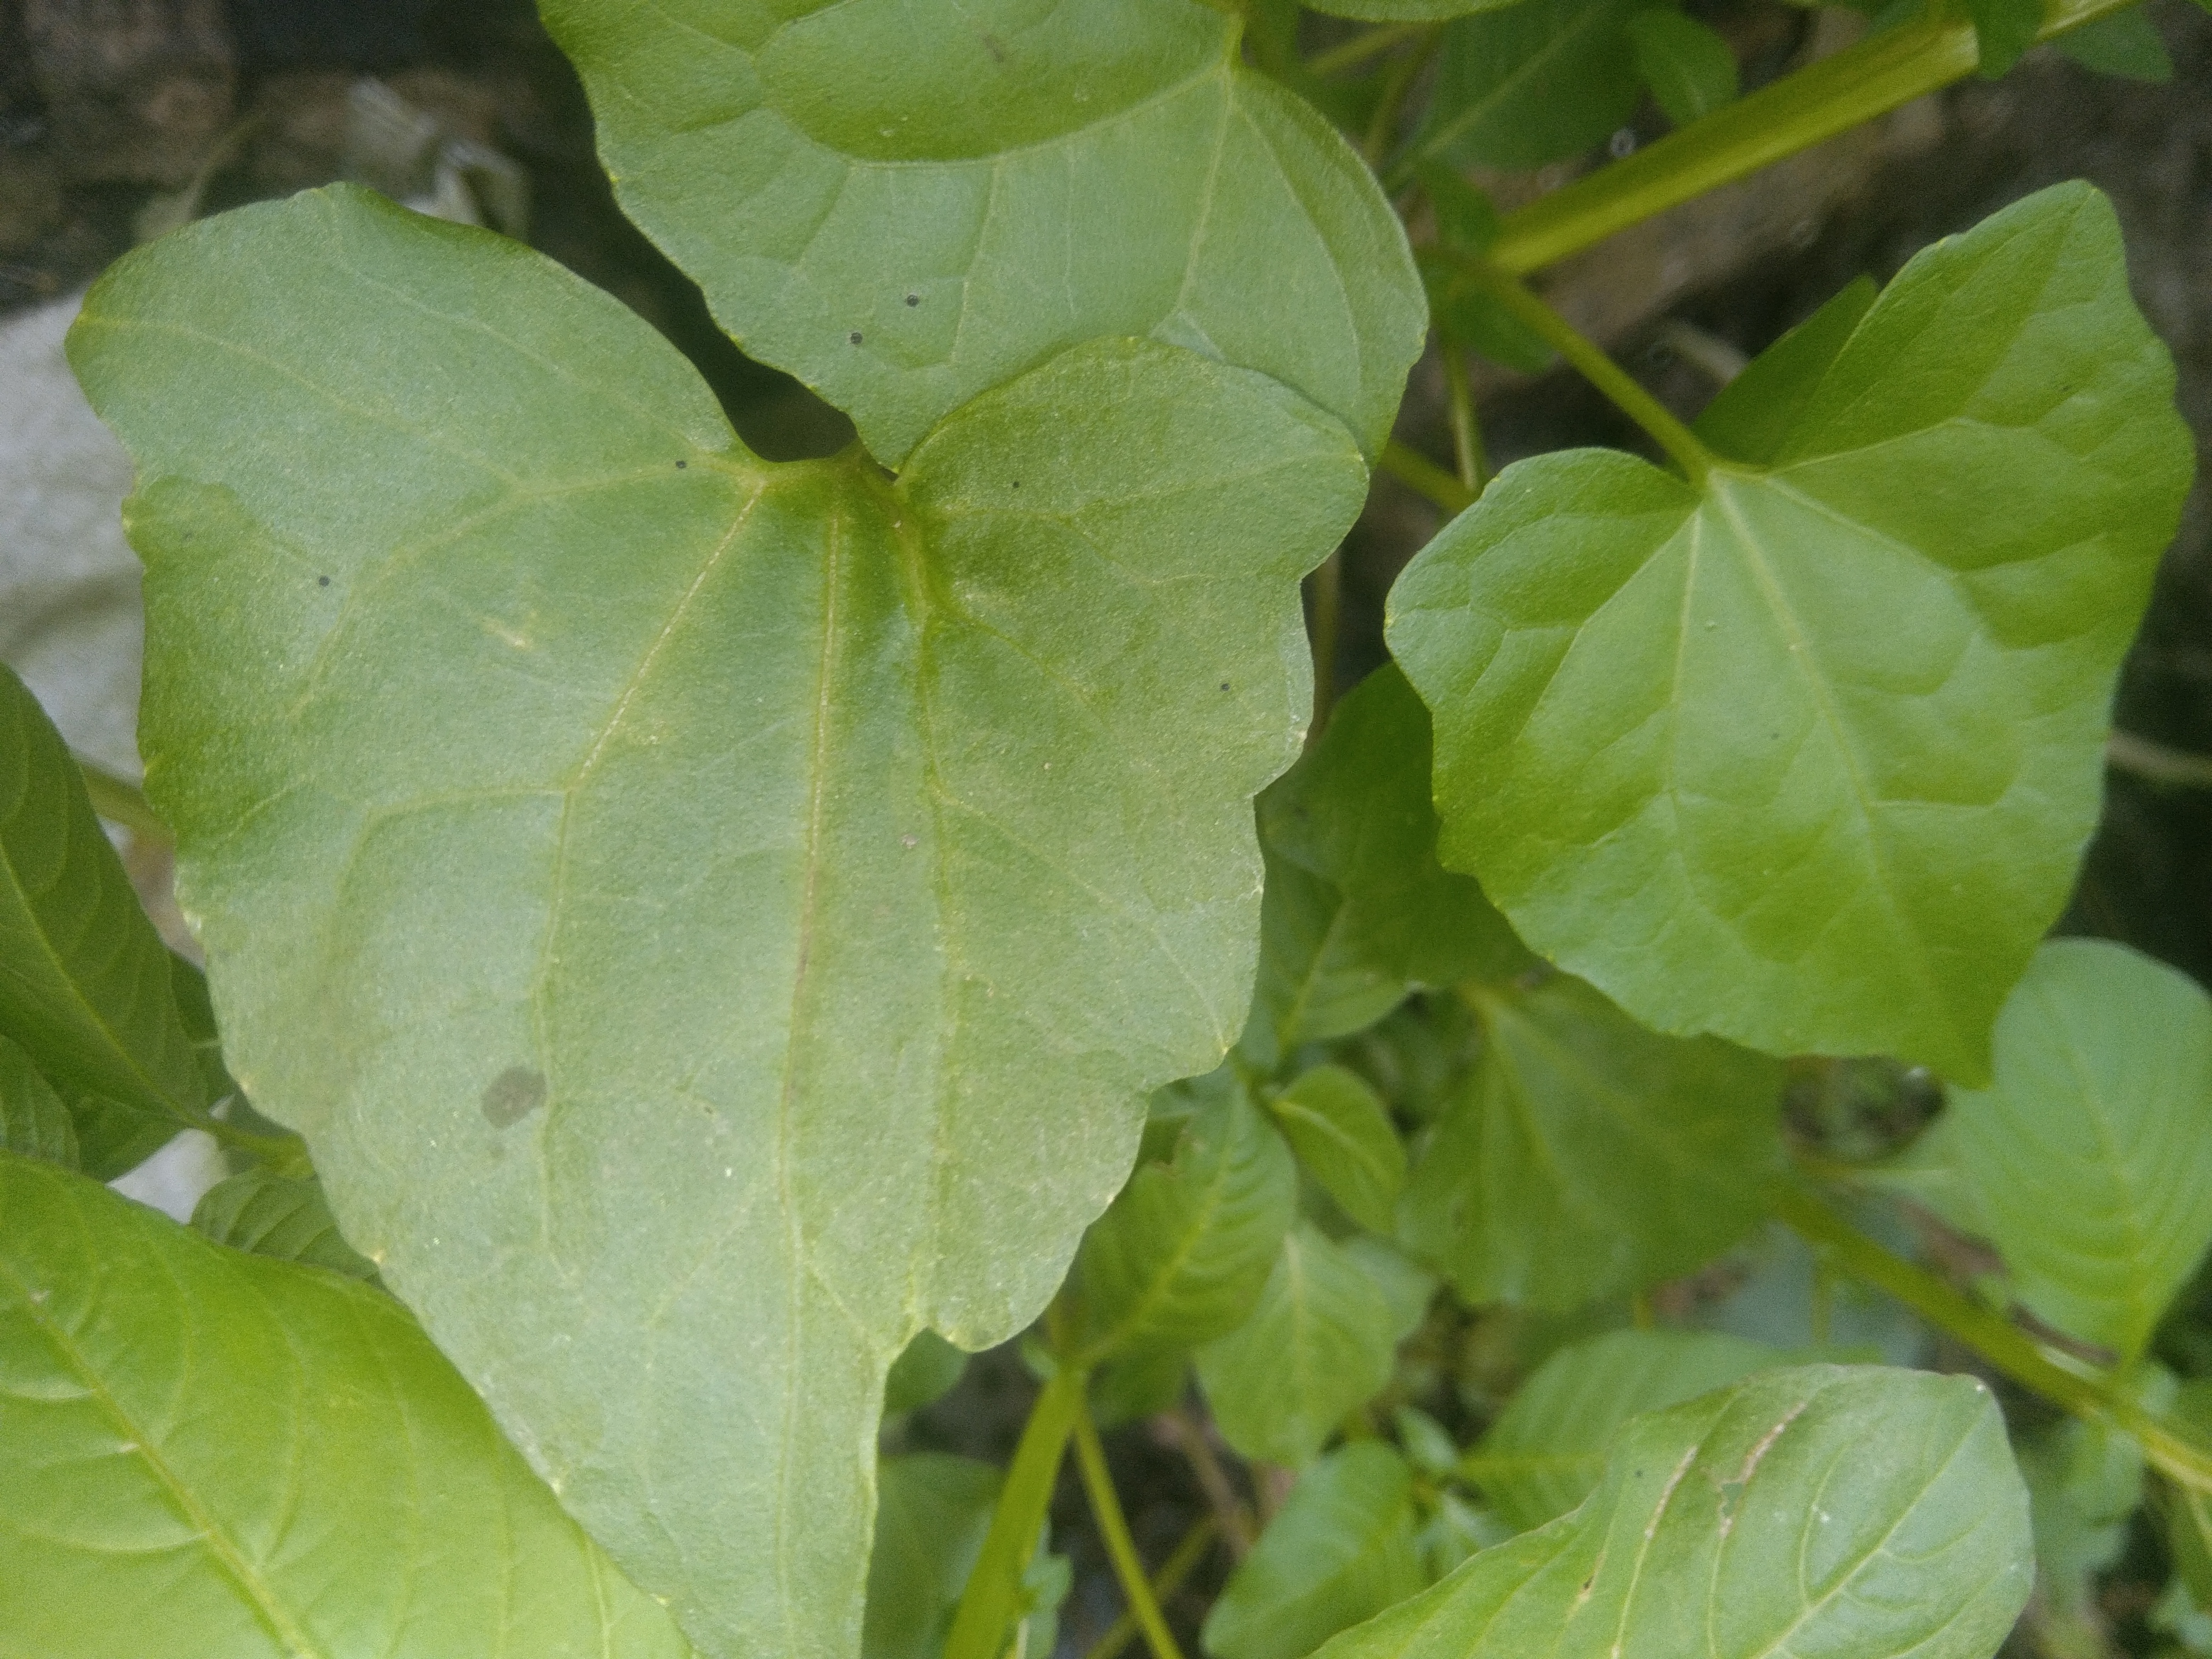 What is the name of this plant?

bitter vine
